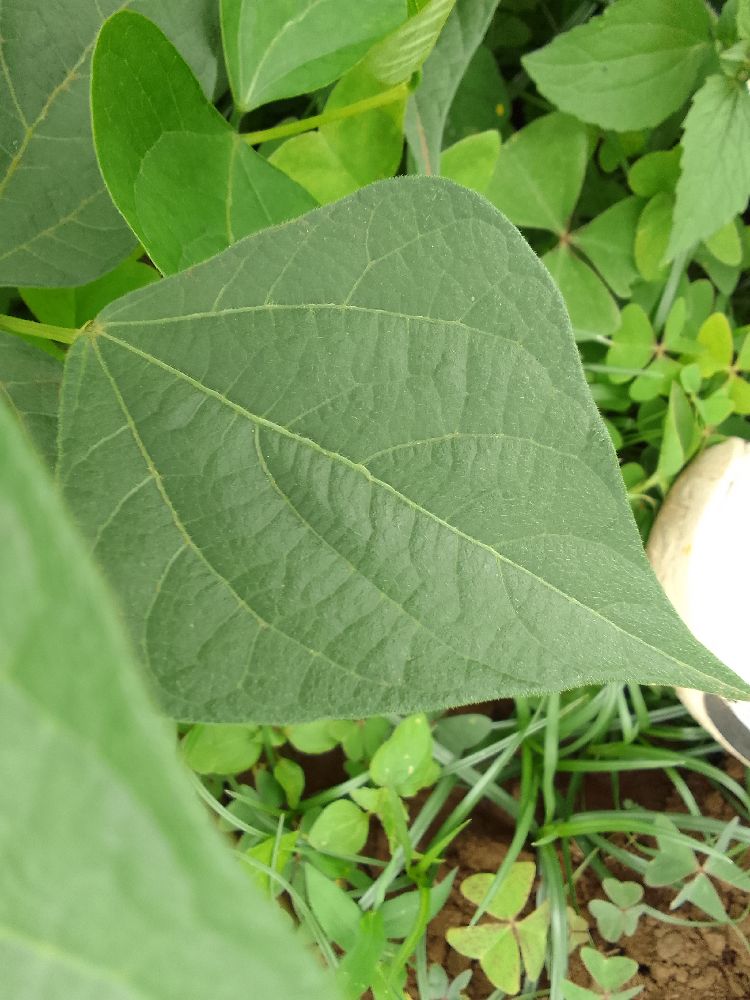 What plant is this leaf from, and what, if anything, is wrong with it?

common bean, healthy
